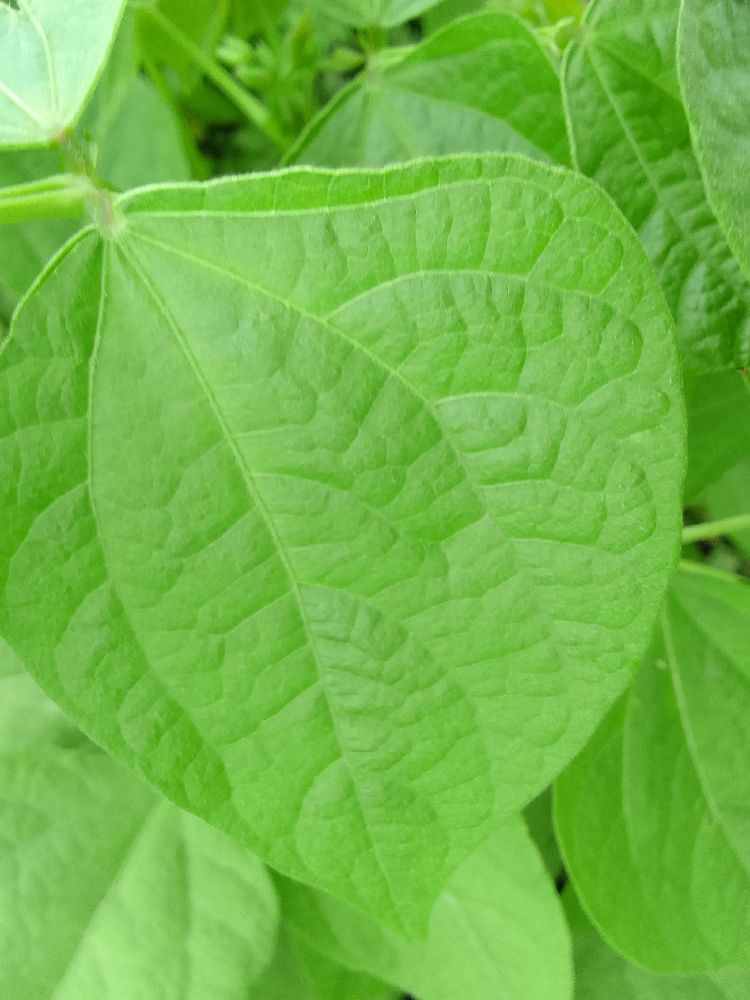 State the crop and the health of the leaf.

common bean, healthy
